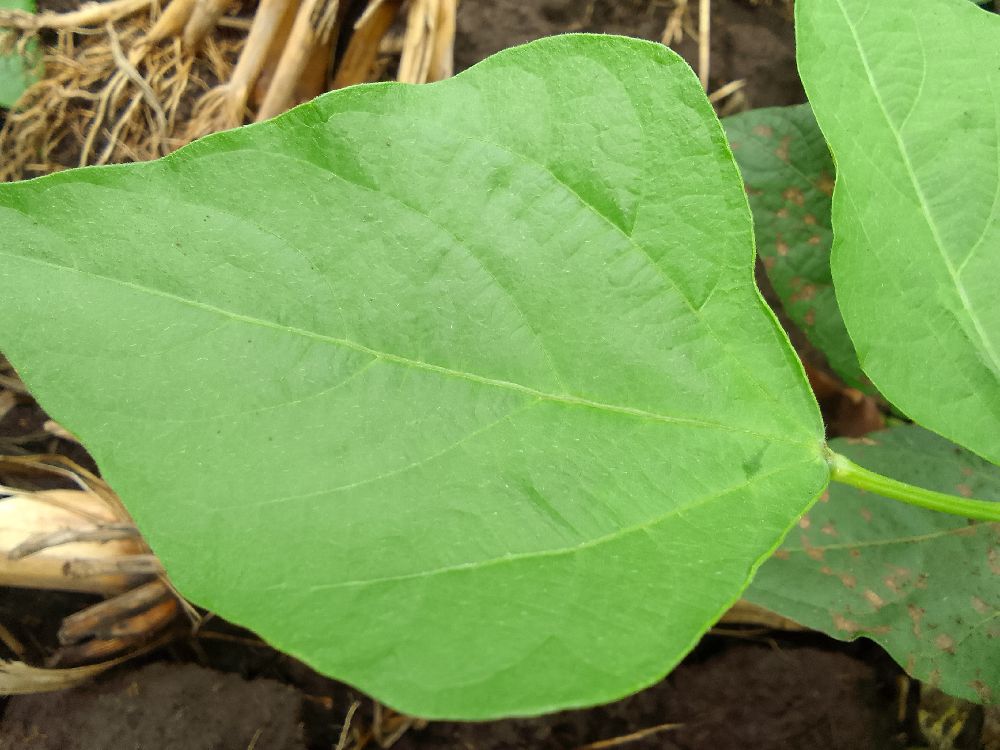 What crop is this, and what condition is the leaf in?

common bean, healthy
